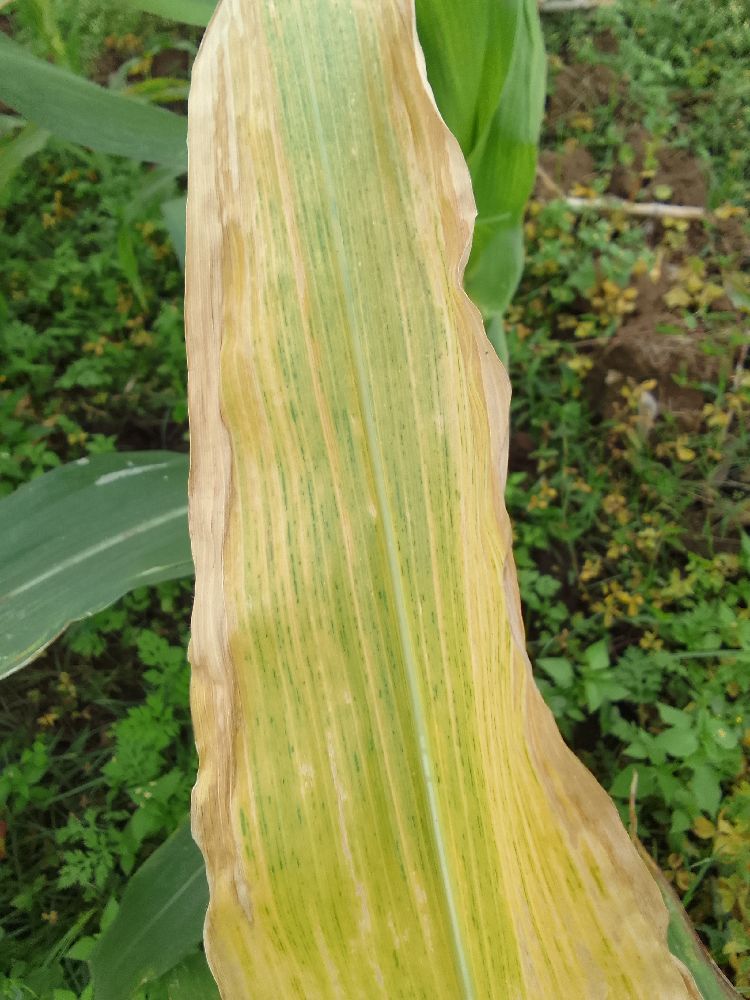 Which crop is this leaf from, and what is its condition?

maize, maize lethal necrosis
